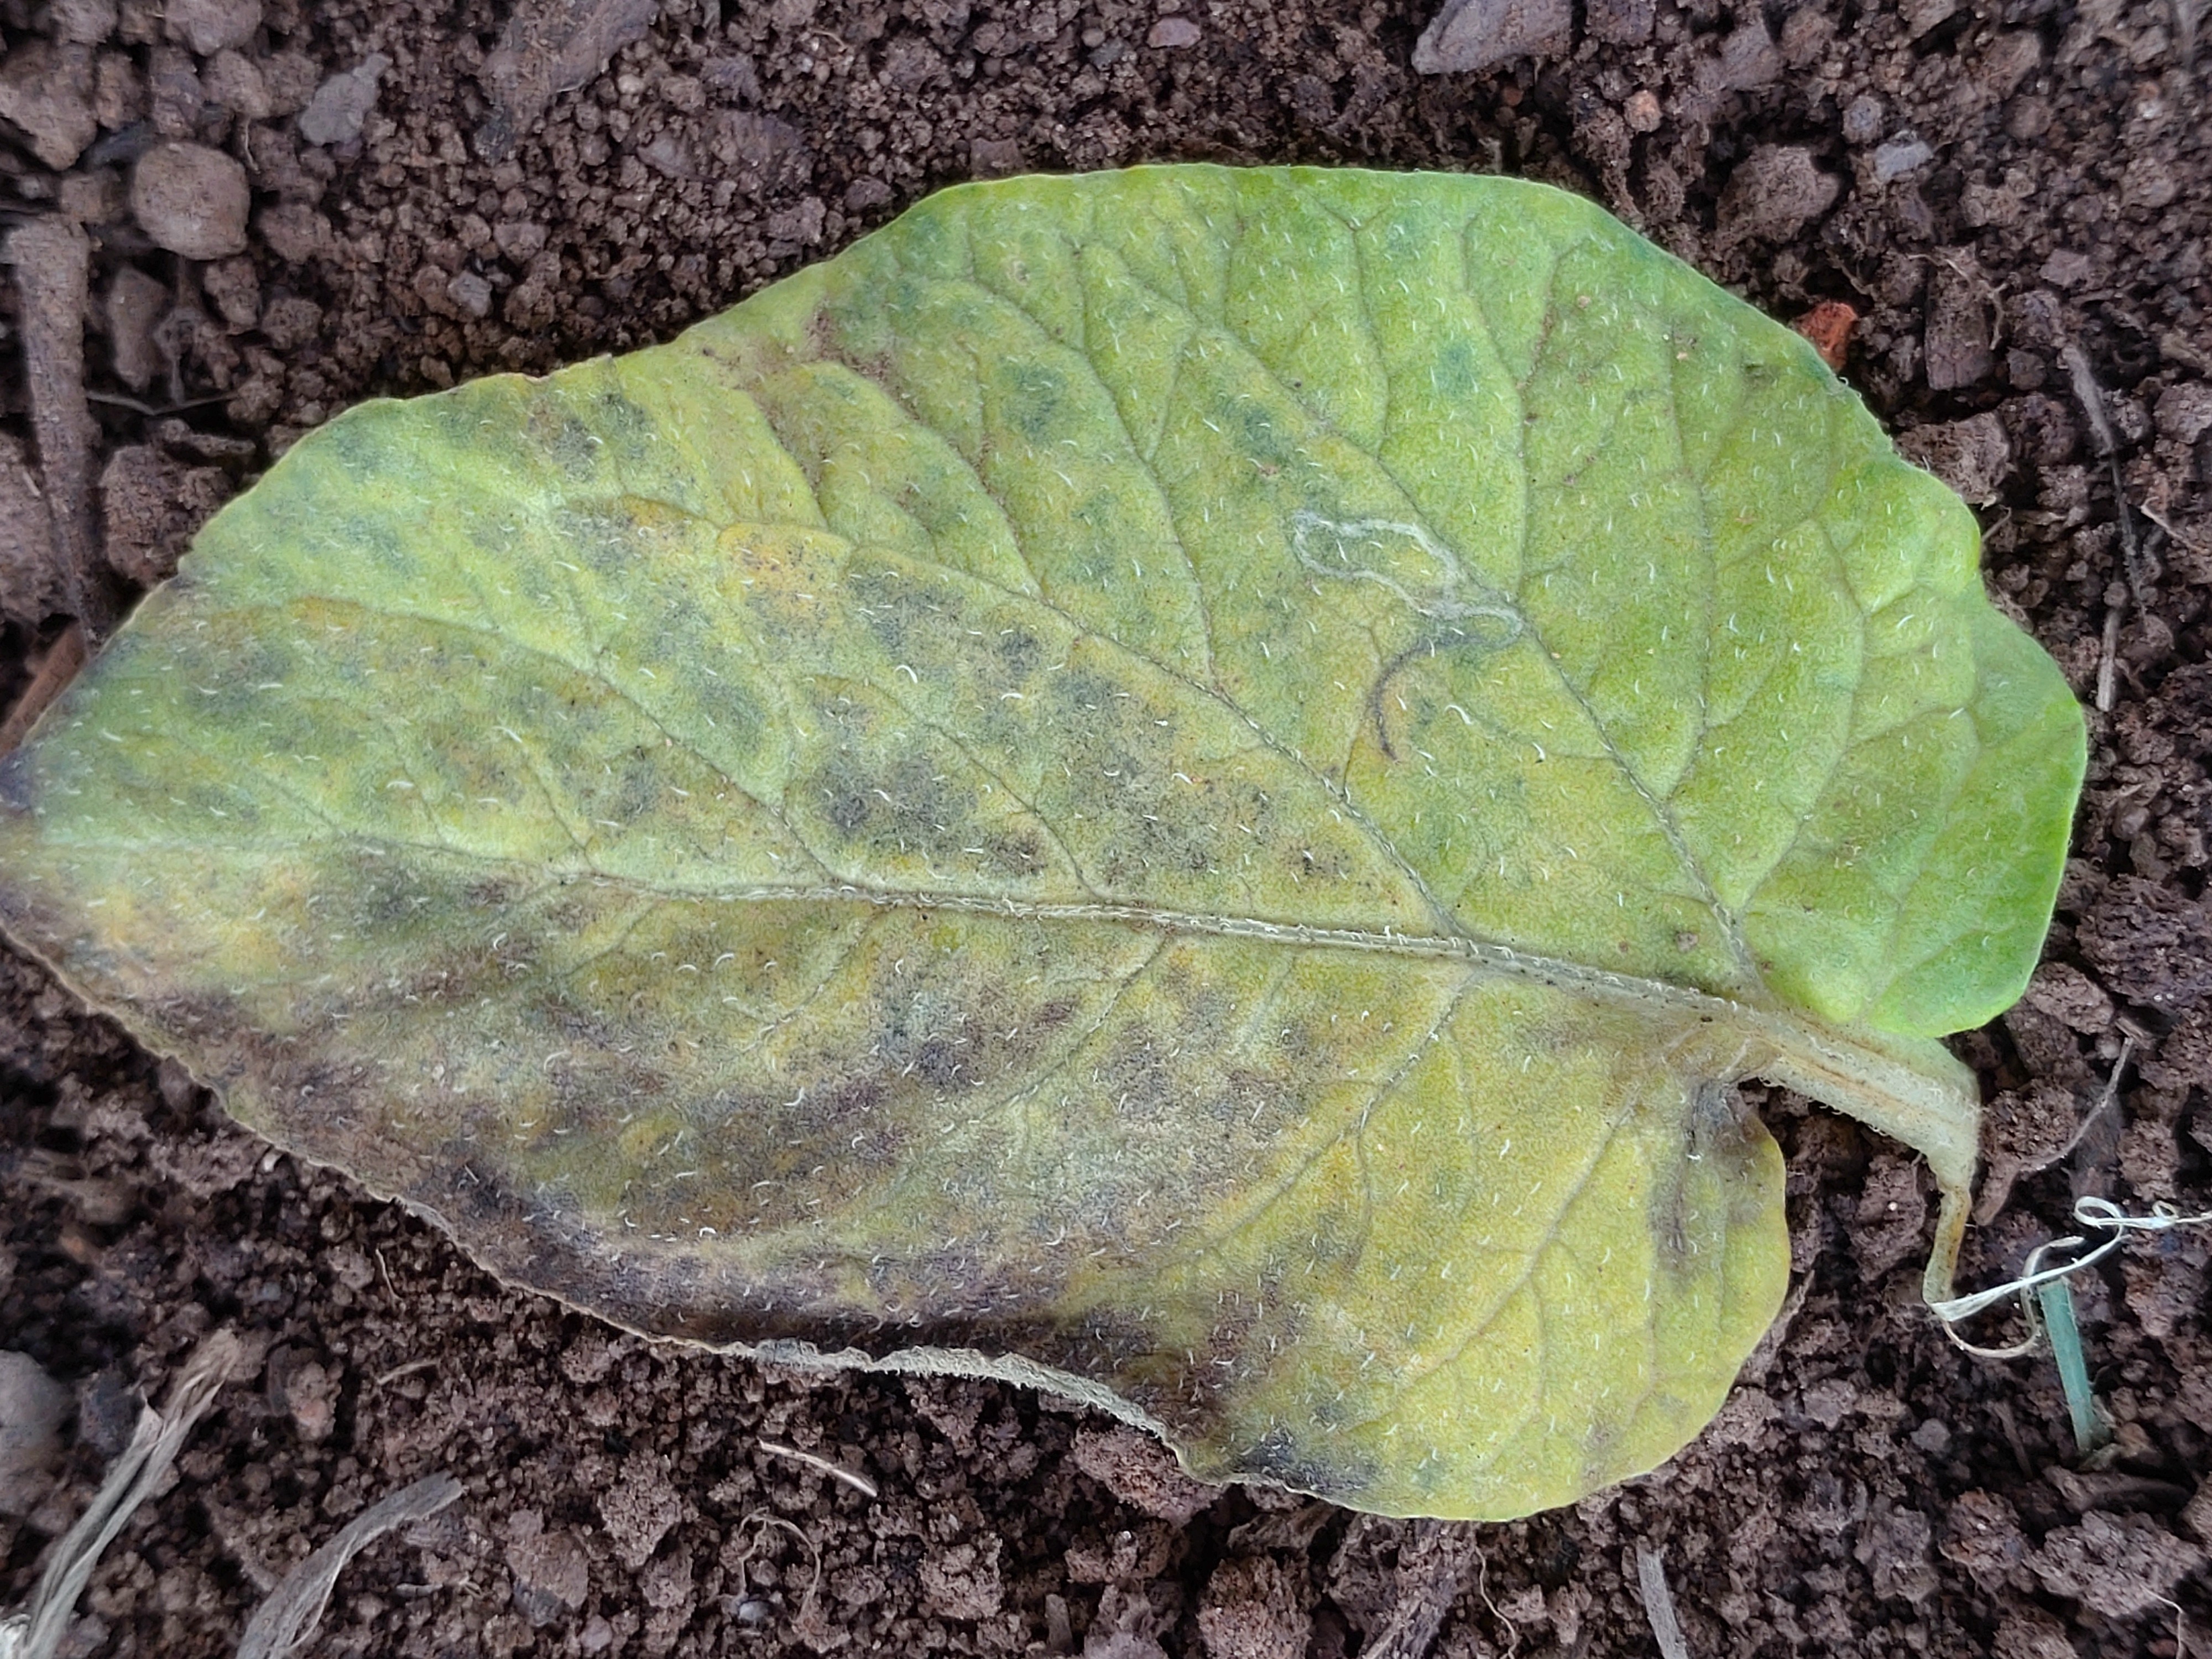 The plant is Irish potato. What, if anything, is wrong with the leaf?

late blight
